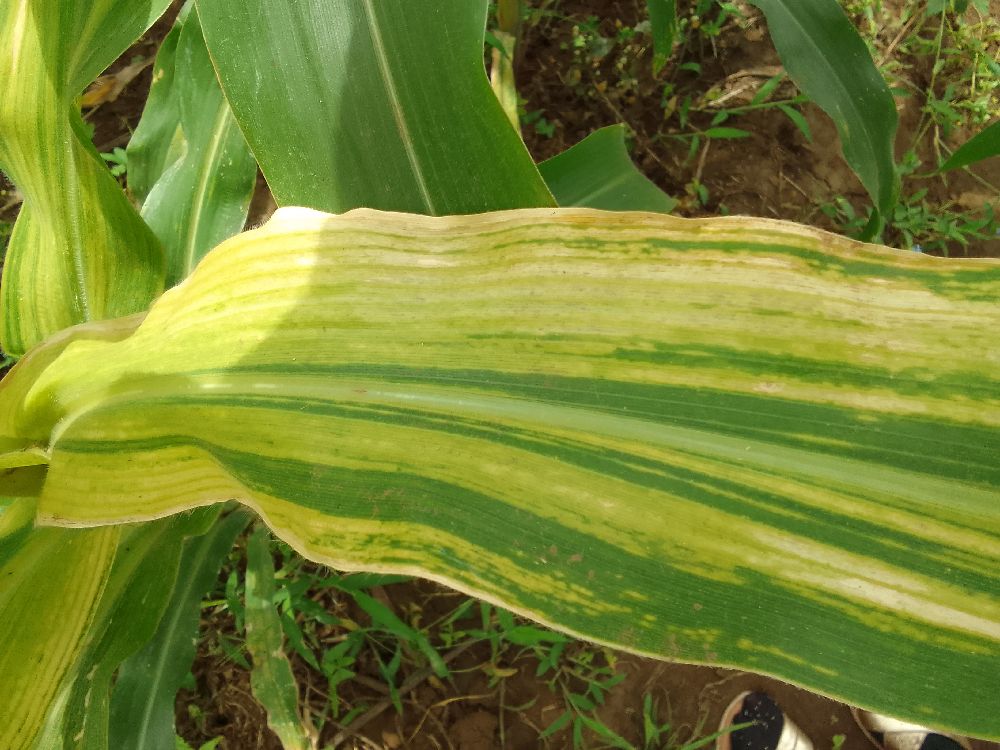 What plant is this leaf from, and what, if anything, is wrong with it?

maize, maize lethal necrosis
